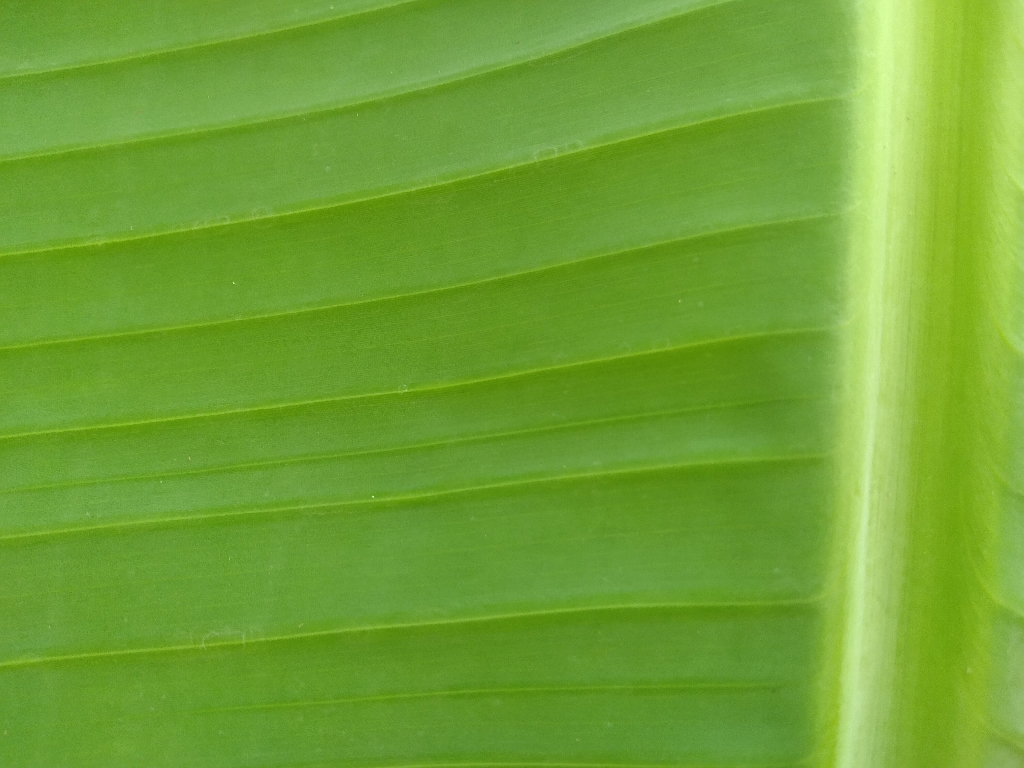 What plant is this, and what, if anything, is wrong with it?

banana, healthy
